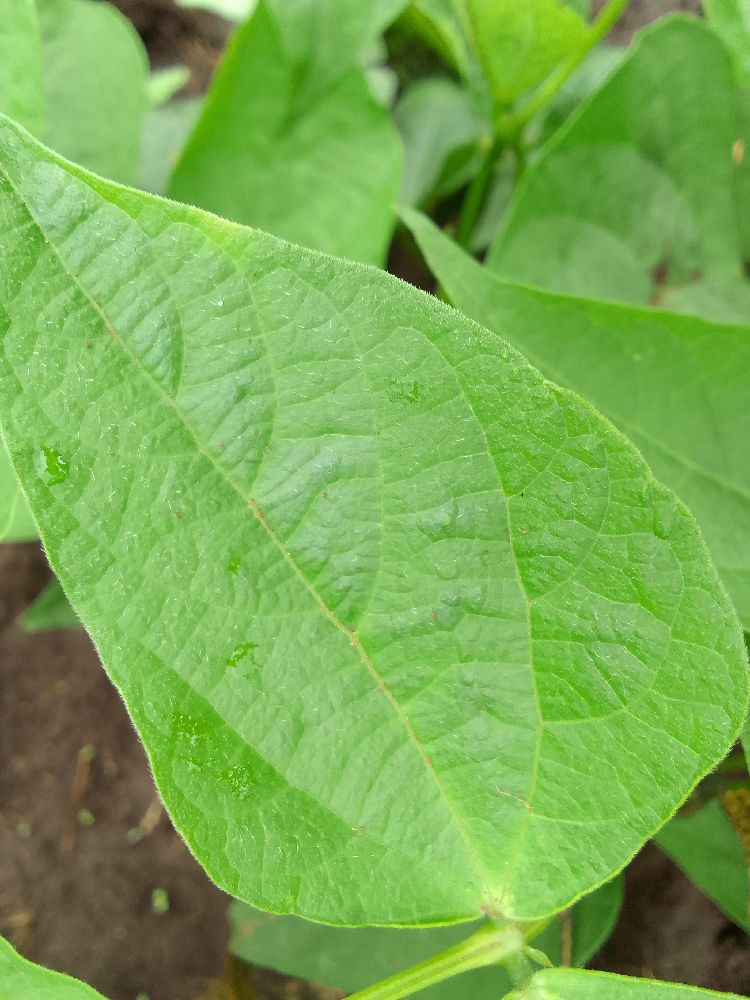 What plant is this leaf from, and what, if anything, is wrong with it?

common bean, healthy
